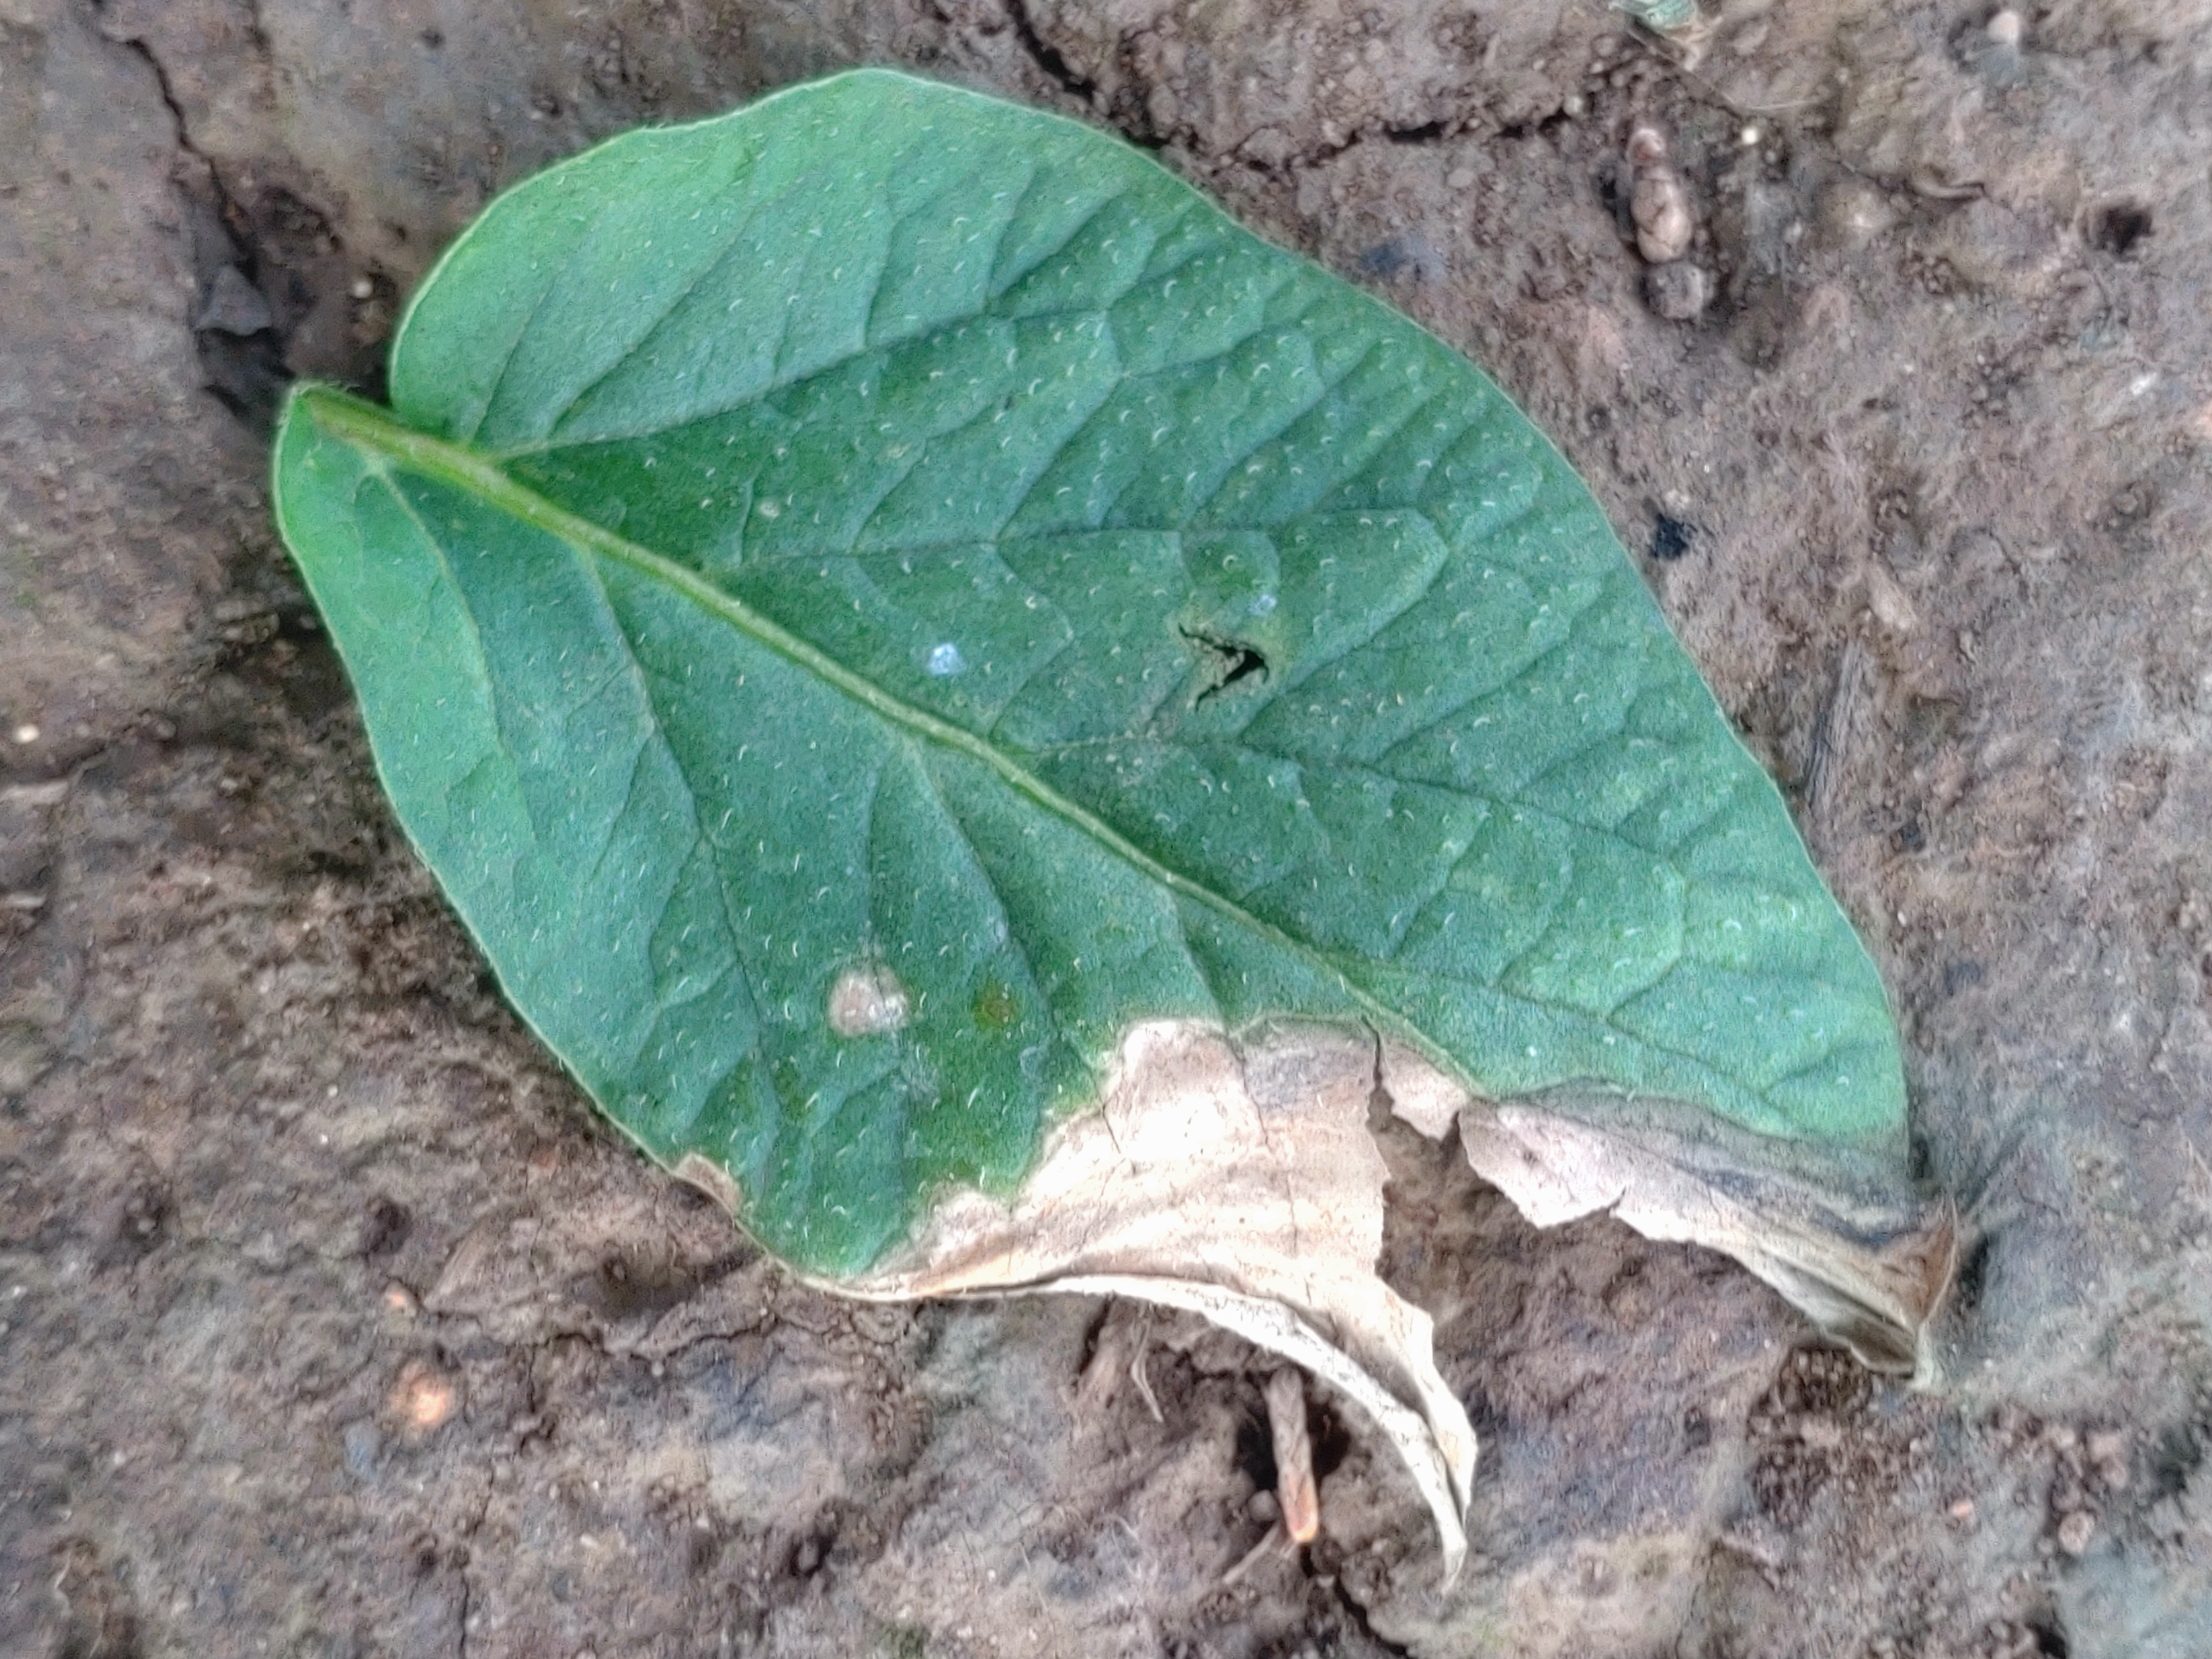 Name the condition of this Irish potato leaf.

early blight
